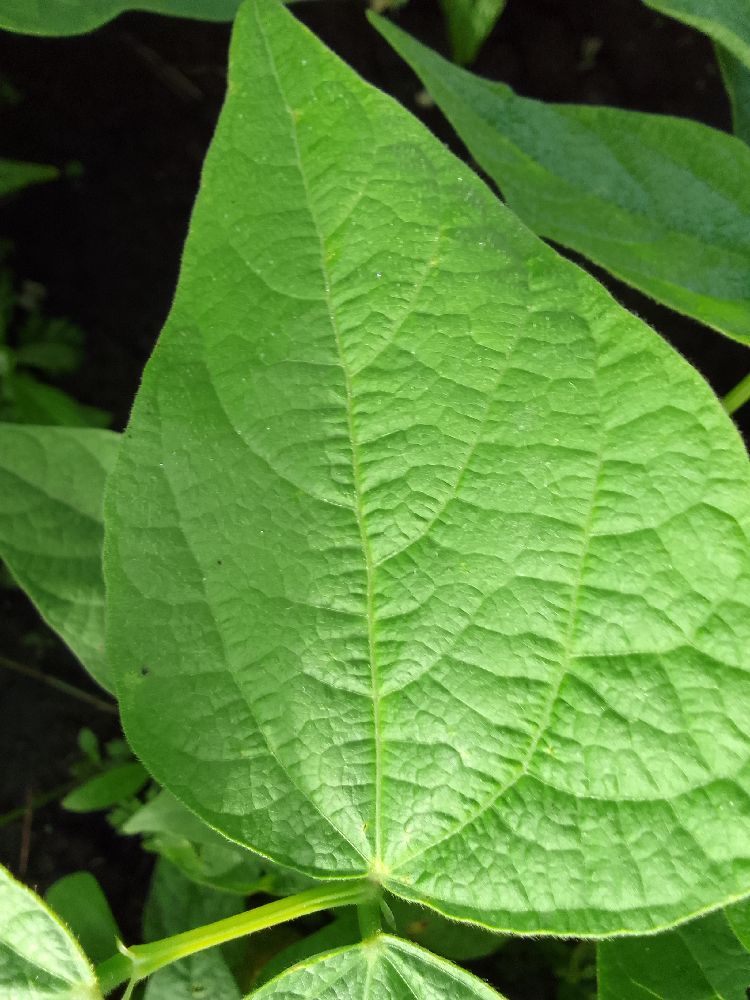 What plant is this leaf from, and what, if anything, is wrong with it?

common bean, healthy
